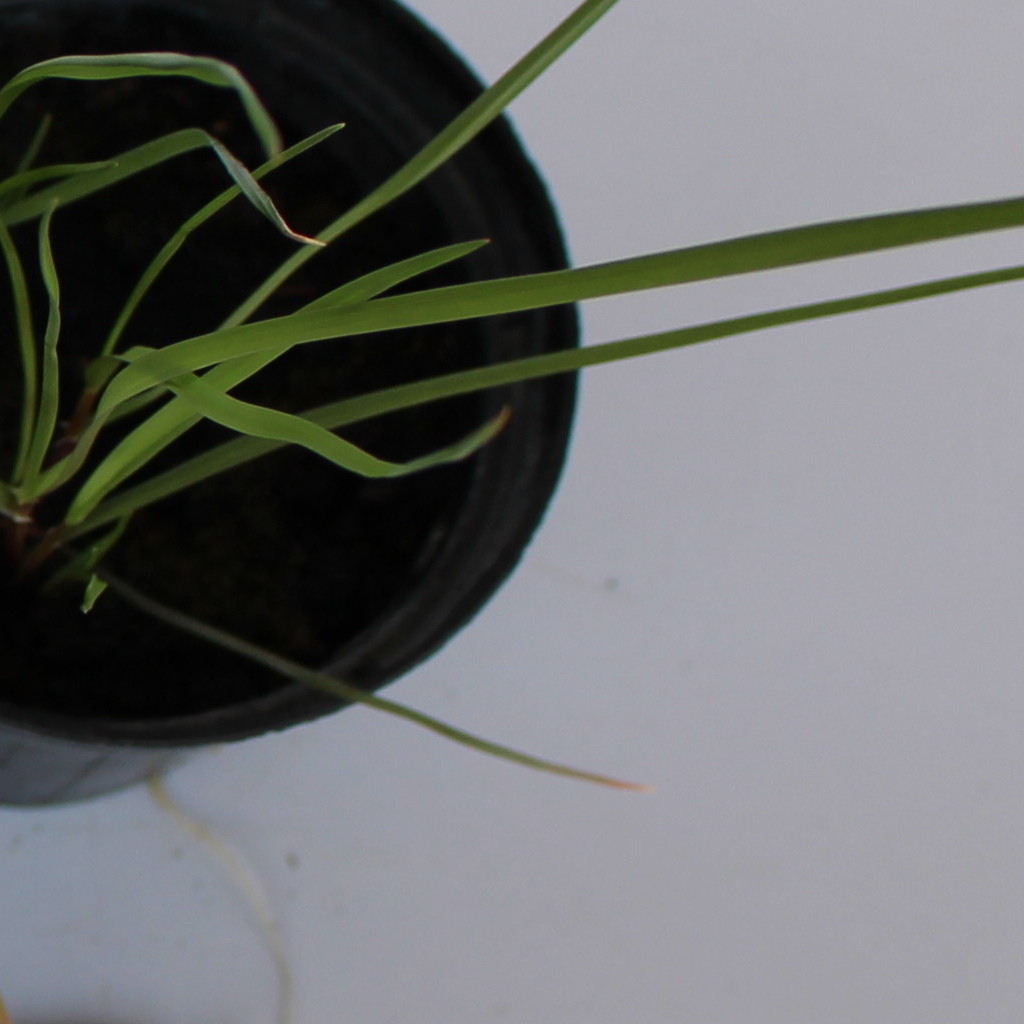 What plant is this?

Lolium multiflorum
